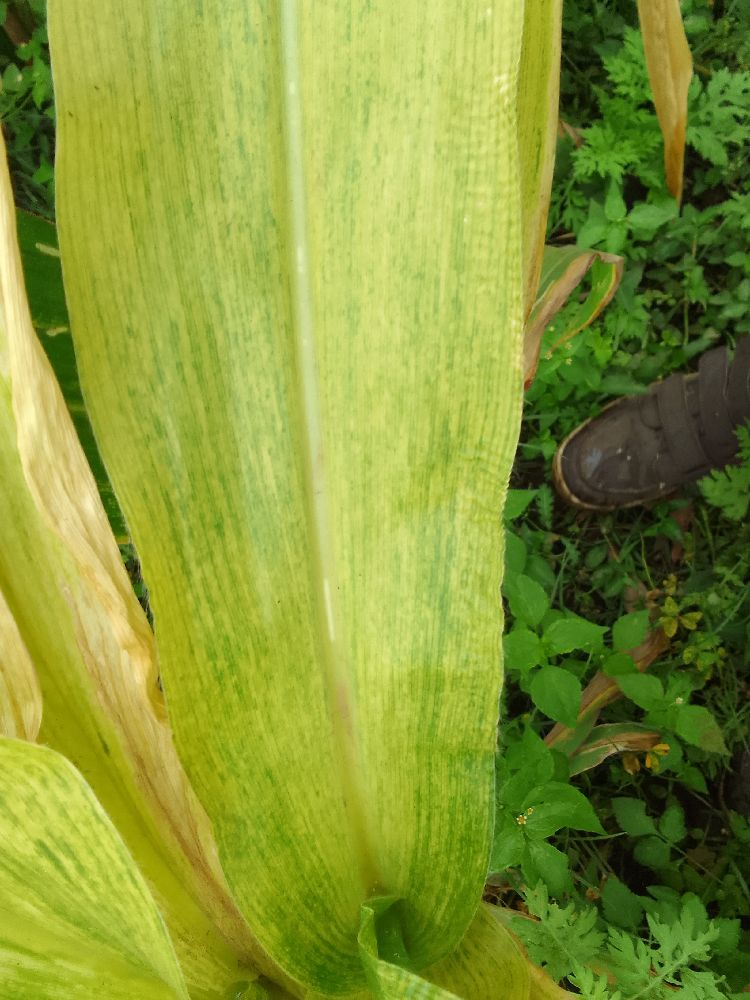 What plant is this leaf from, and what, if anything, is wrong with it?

maize, maize lethal necrosis
